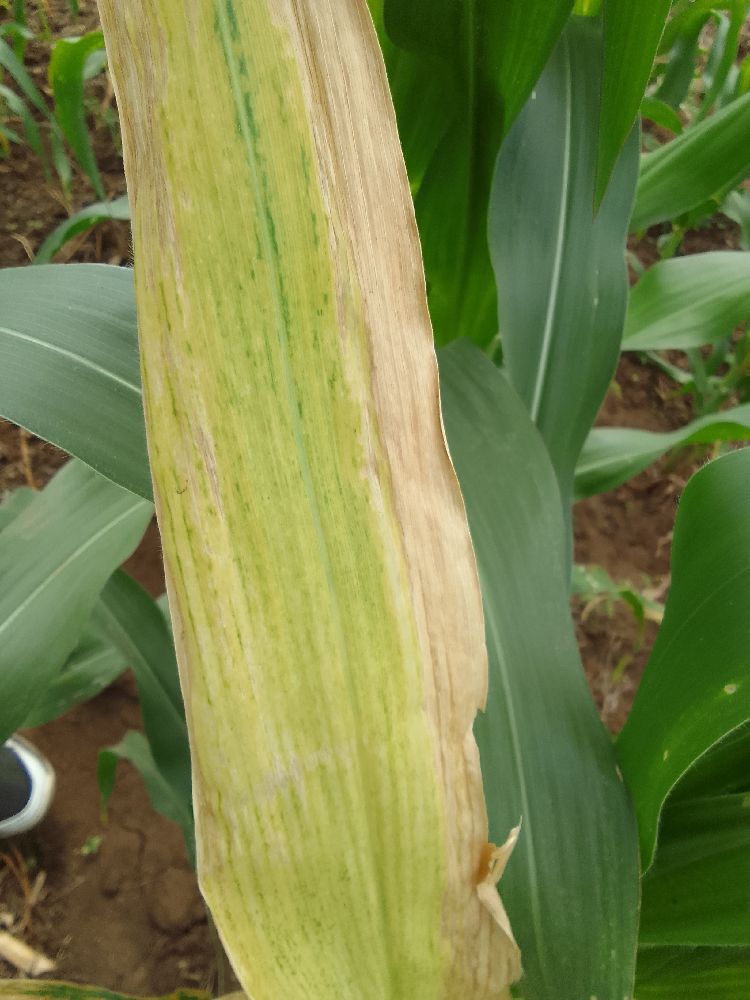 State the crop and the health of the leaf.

maize, maize lethal necrosis
